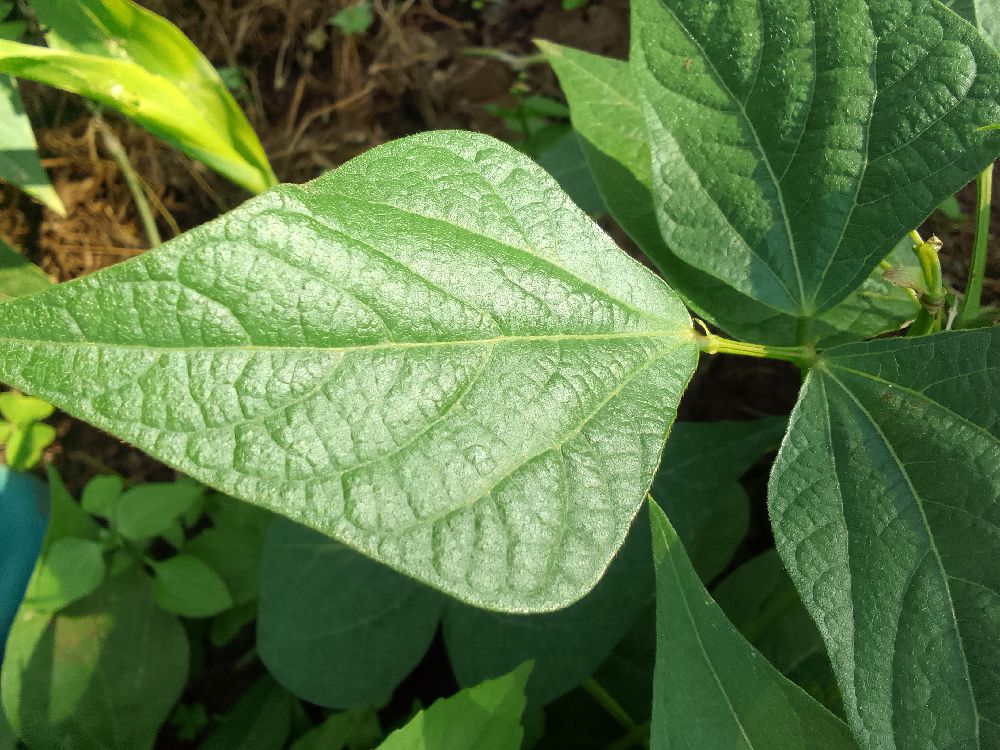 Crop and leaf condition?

common bean, healthy
